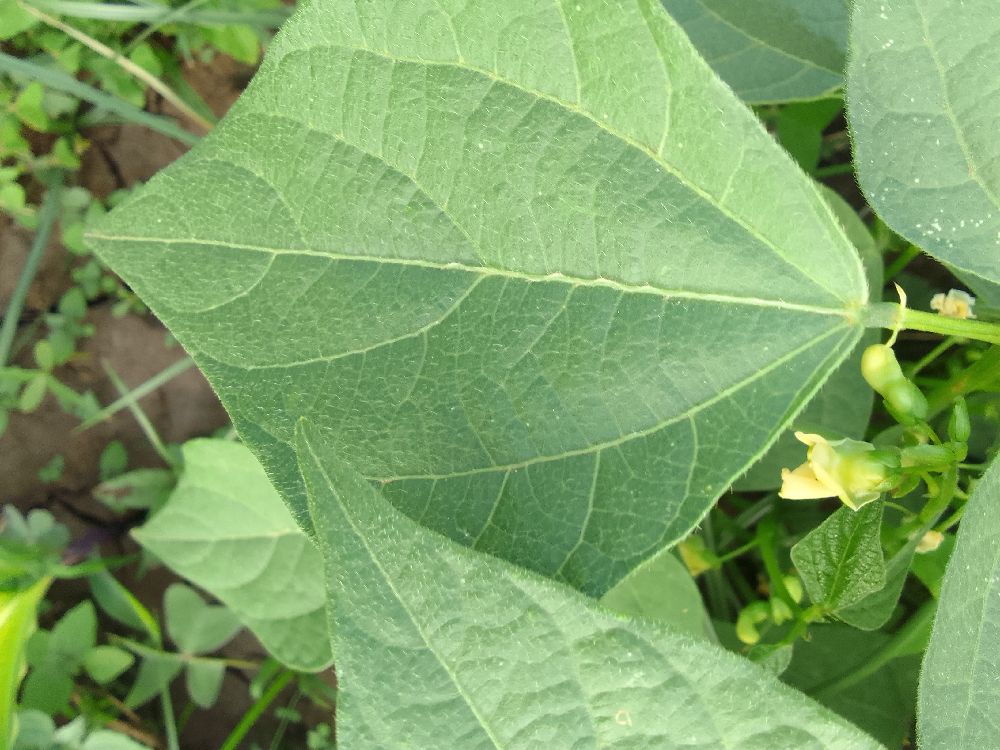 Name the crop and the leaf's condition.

common bean, healthy
